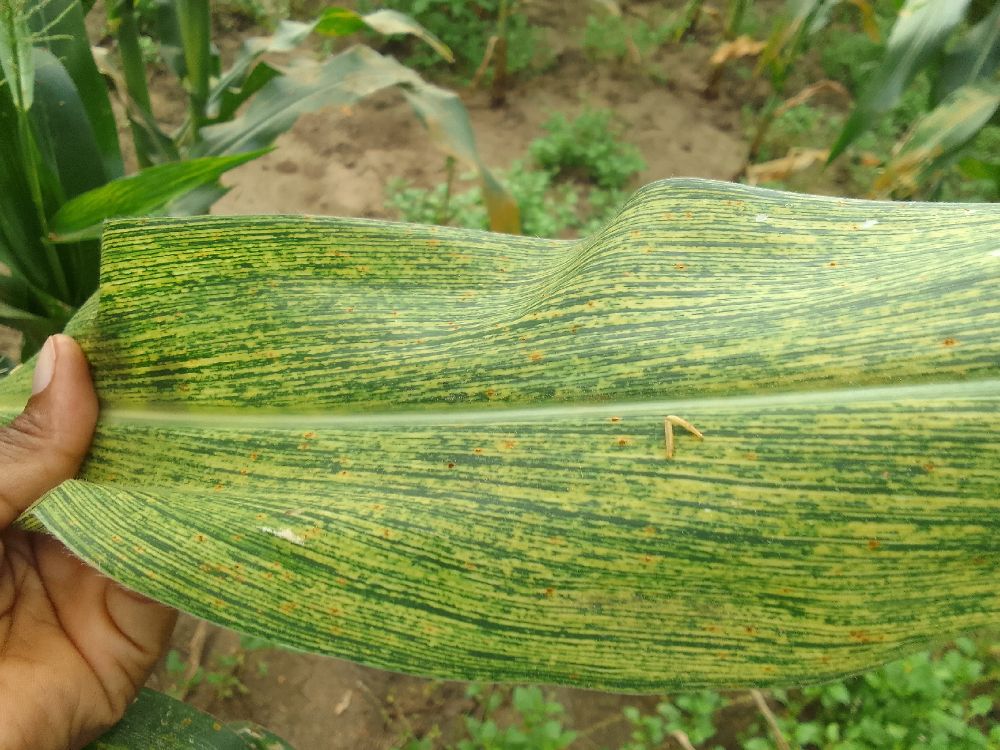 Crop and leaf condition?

maize, maize streak virus
